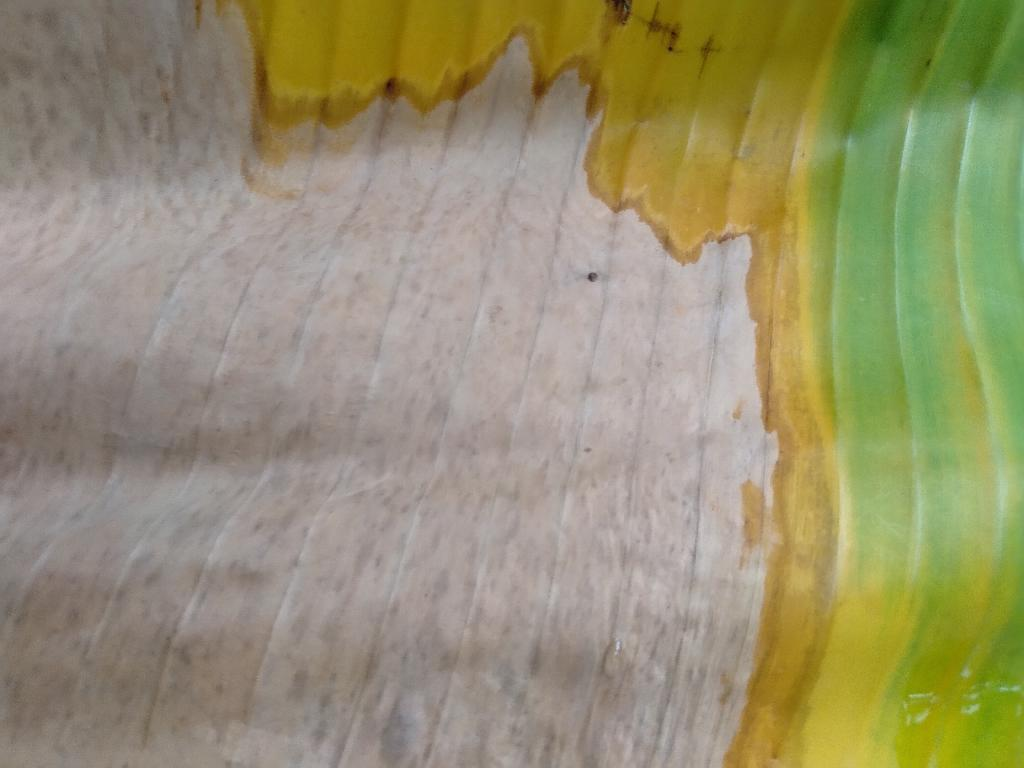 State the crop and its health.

banana, fusarium wilt race 1
